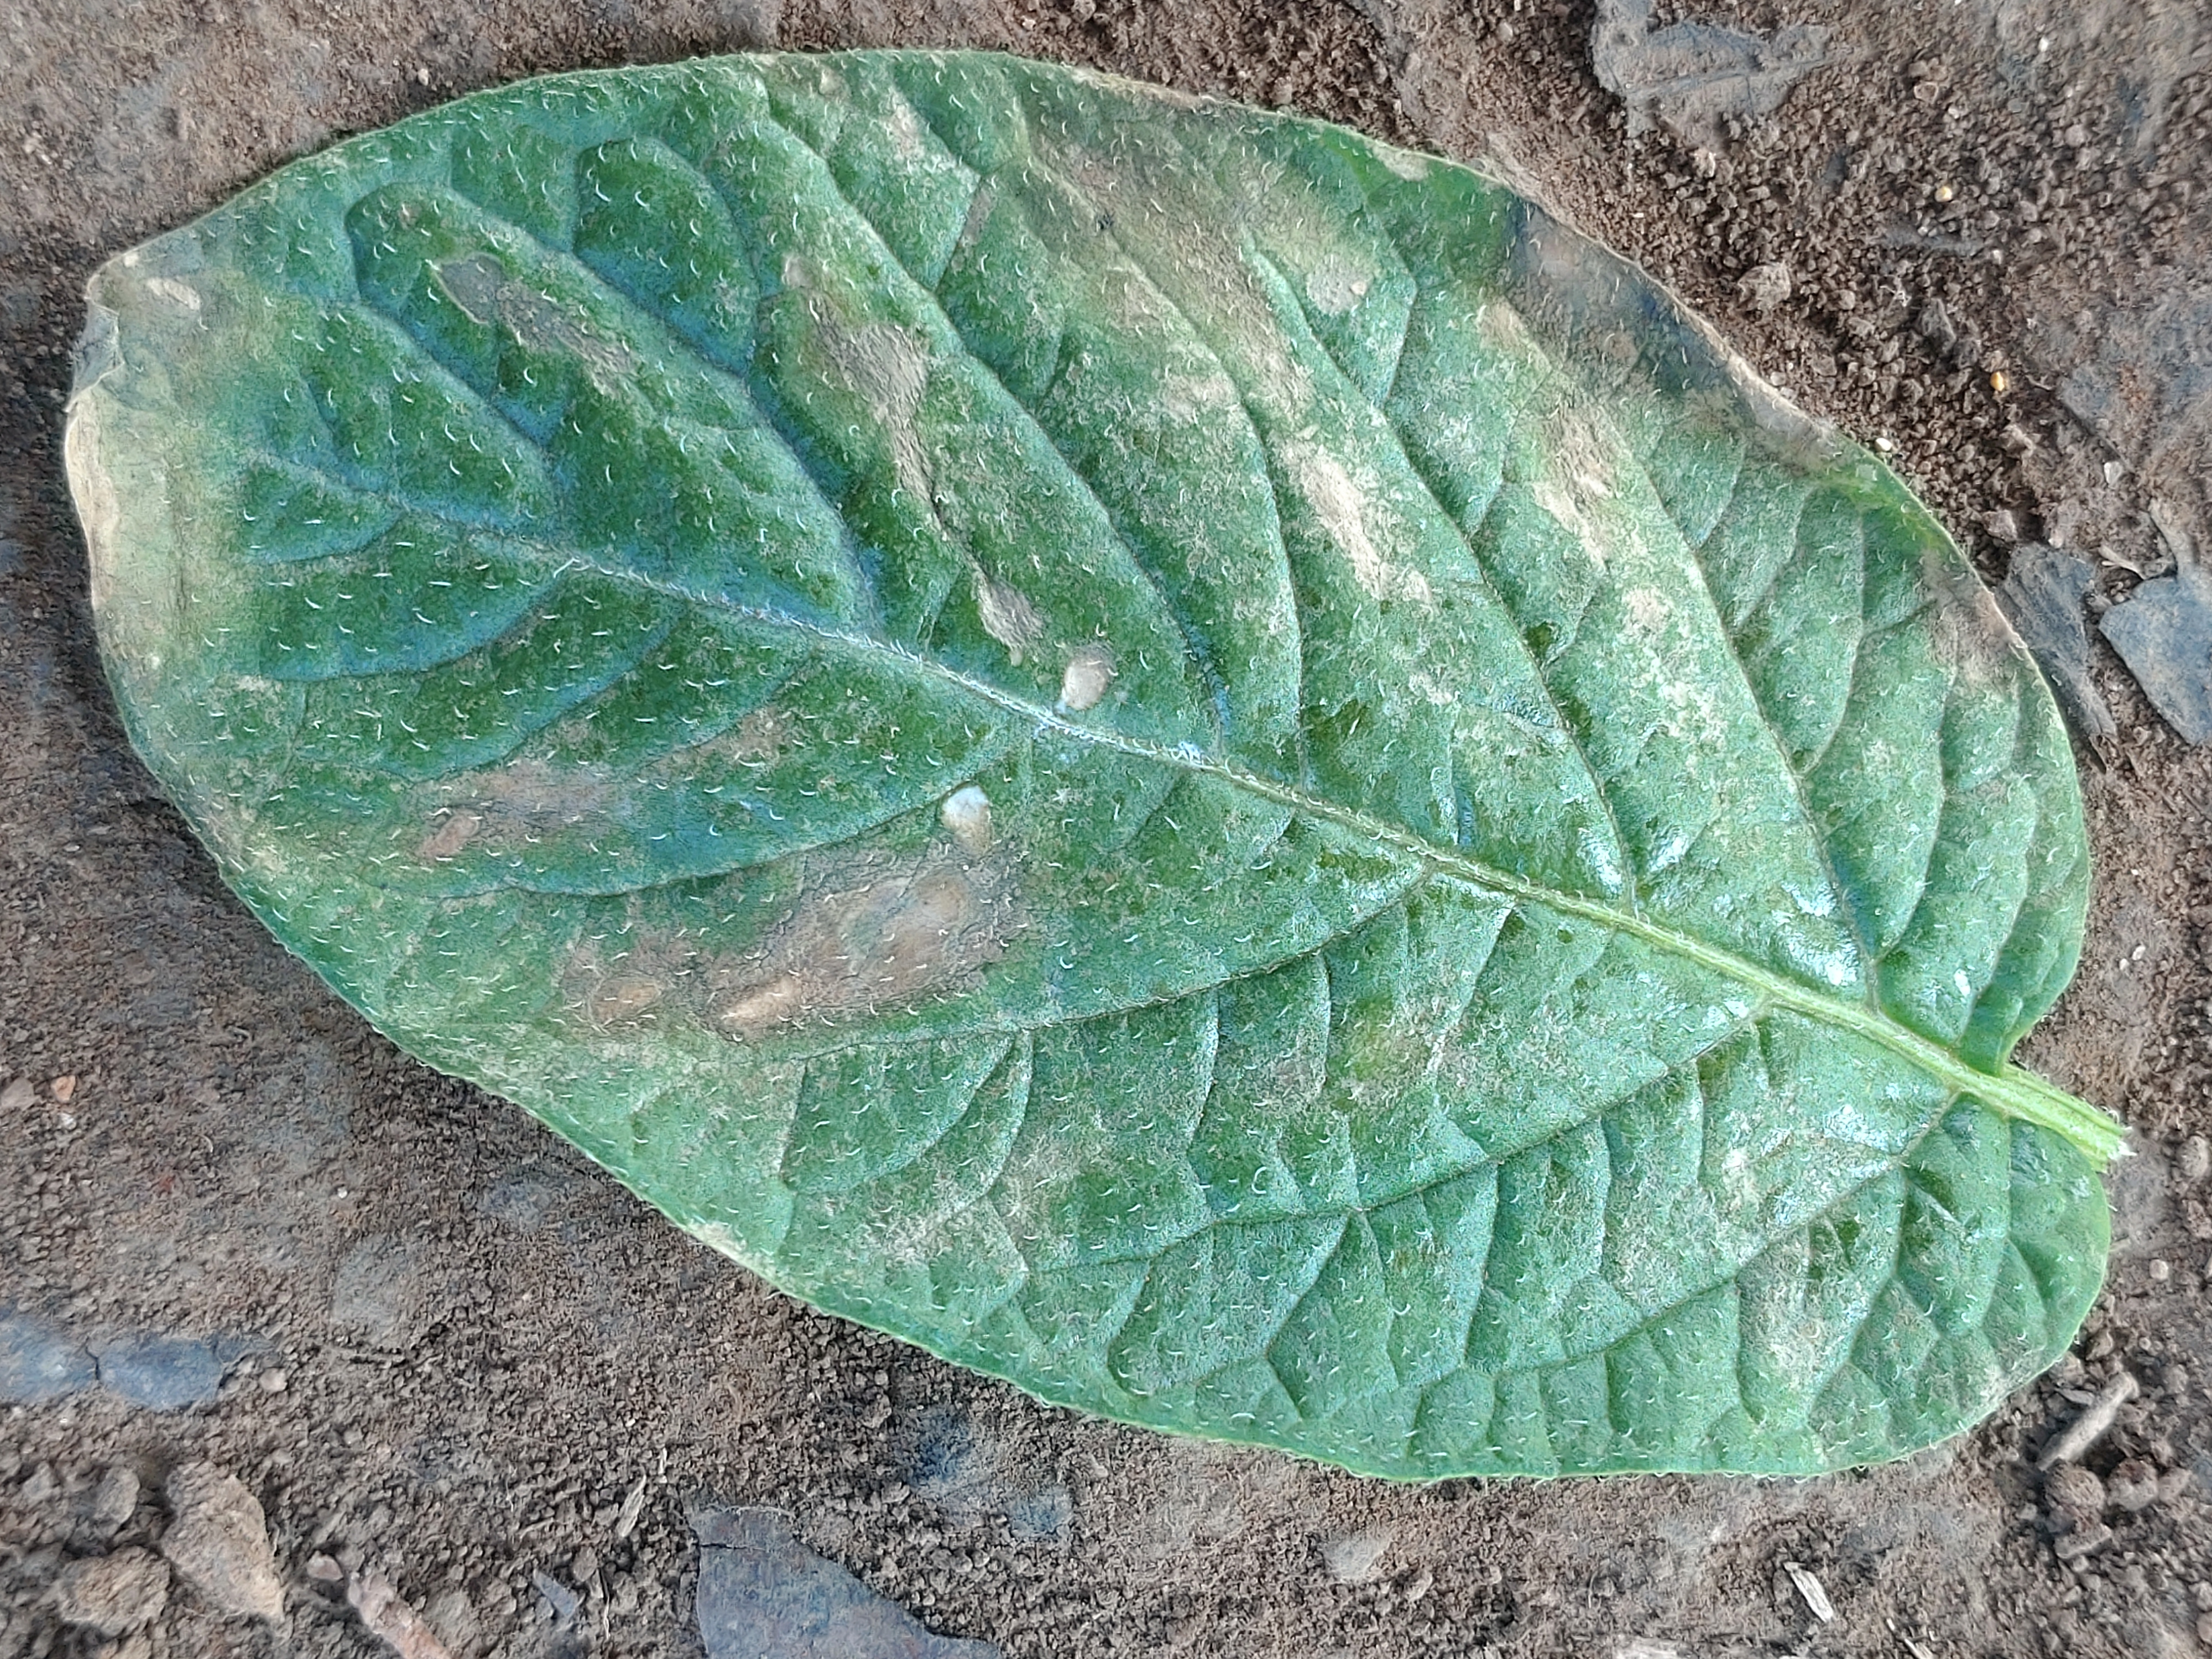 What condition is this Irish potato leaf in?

early blight
